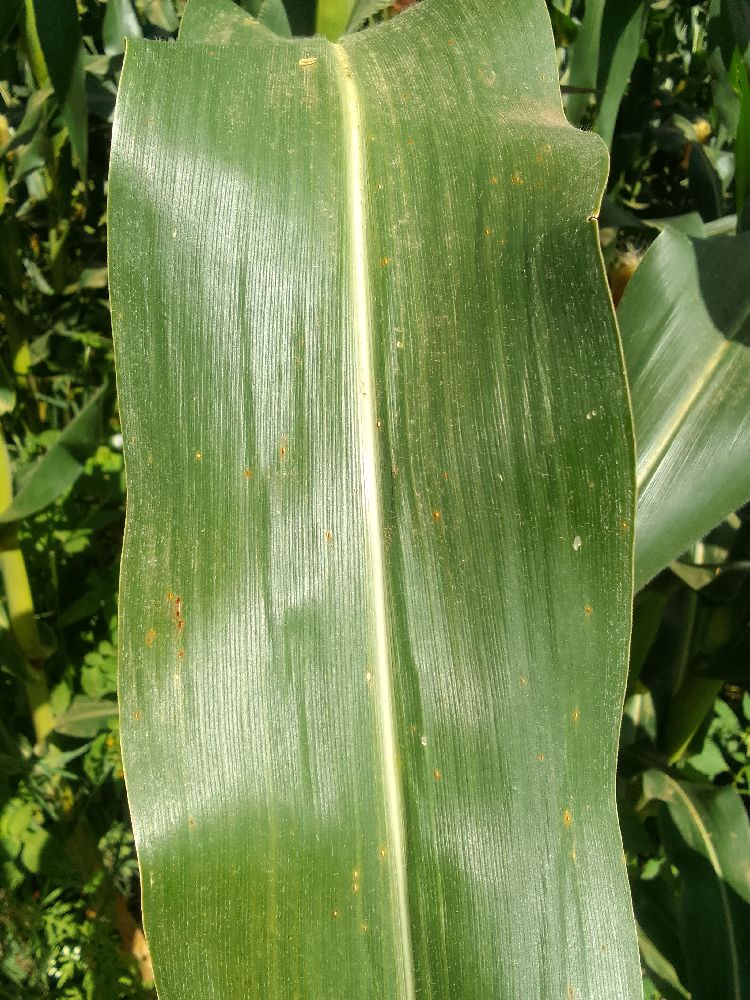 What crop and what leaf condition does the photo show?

maize, healthy
